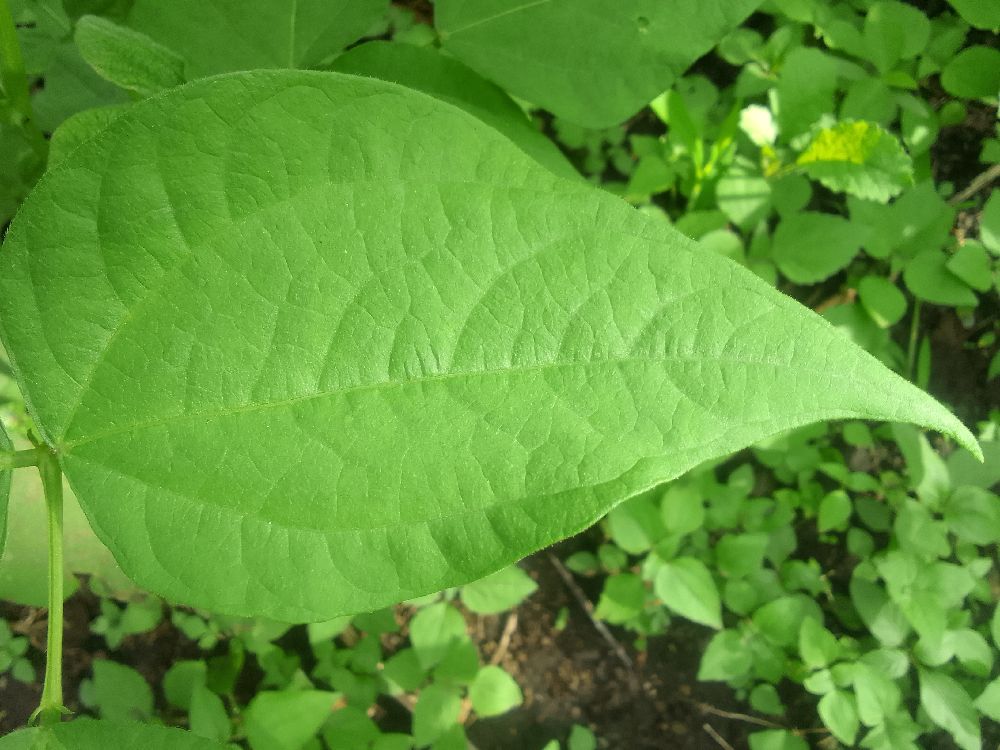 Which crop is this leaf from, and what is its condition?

common bean, healthy
